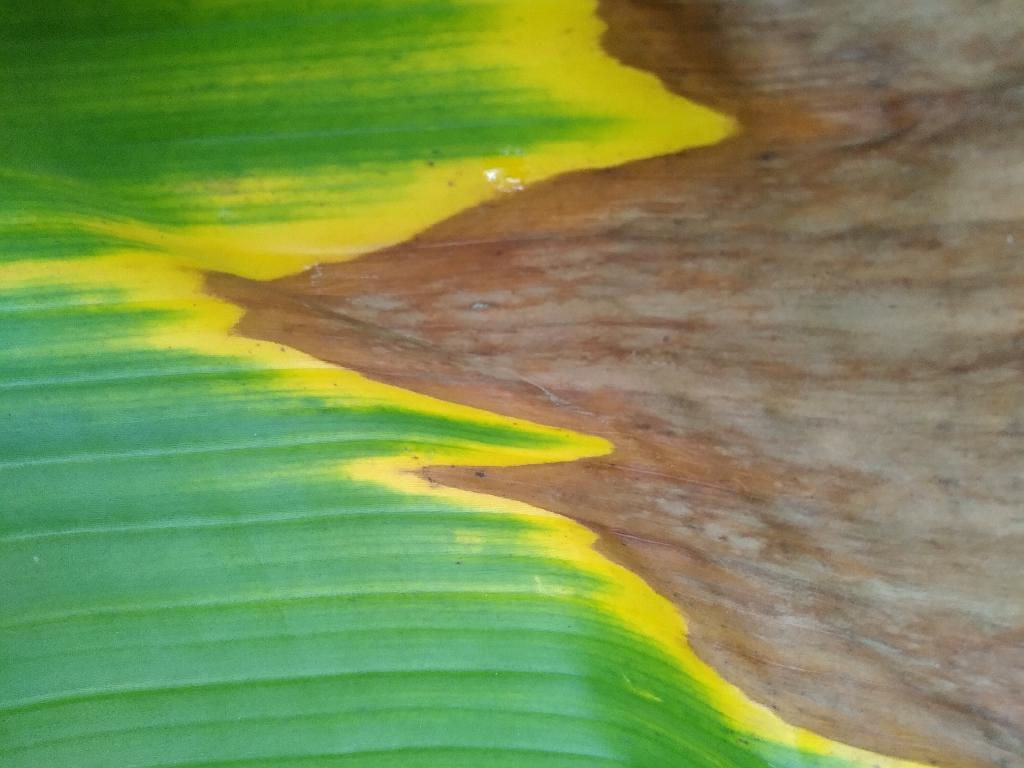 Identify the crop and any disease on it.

banana, fusarium wilt race 1
